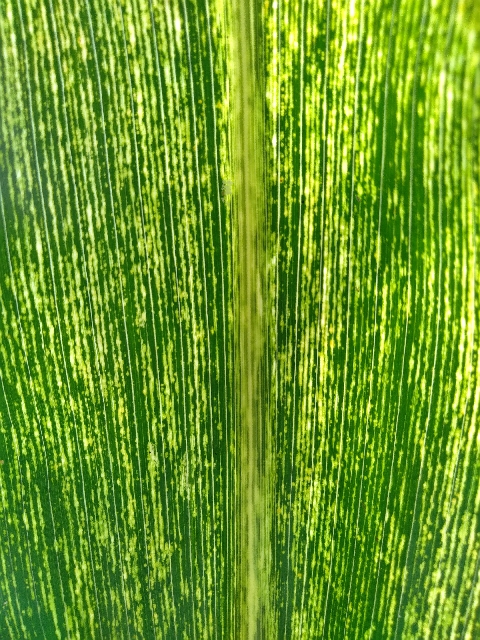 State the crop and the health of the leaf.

maize, maize streak virus
